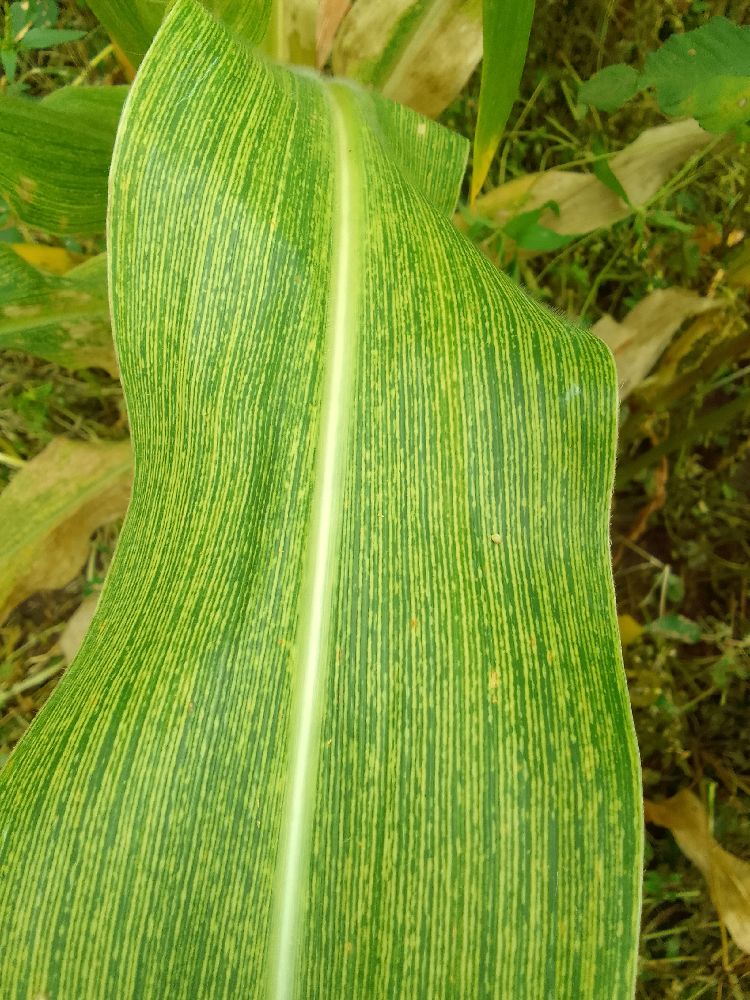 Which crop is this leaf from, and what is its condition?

maize, maize streak virus
